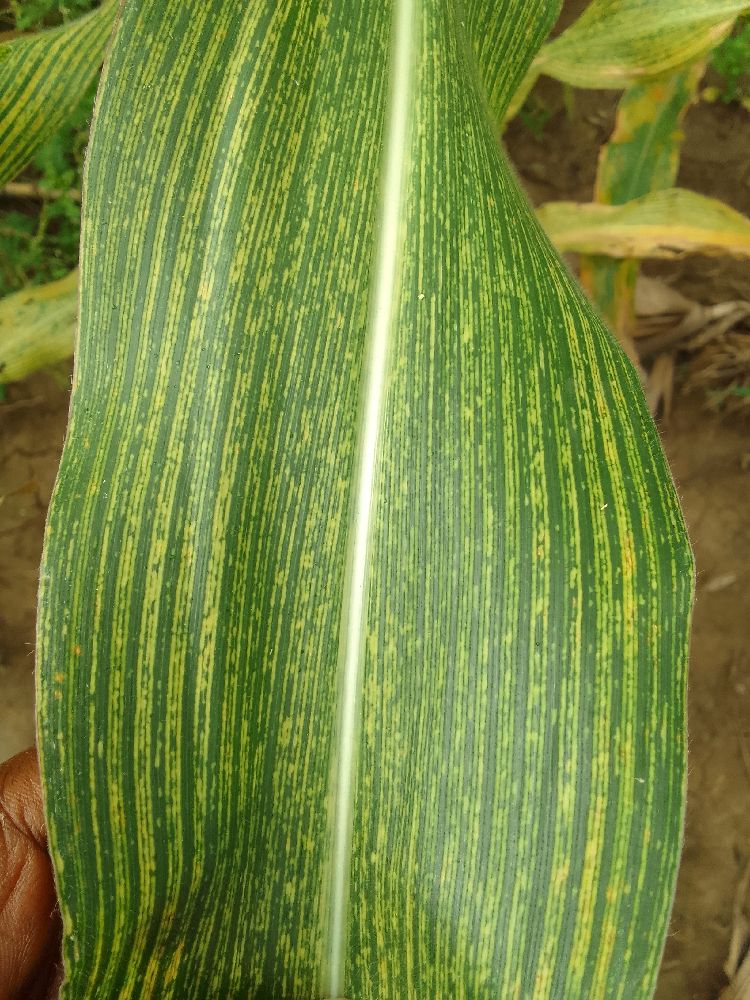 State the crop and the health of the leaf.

maize, maize streak virus
